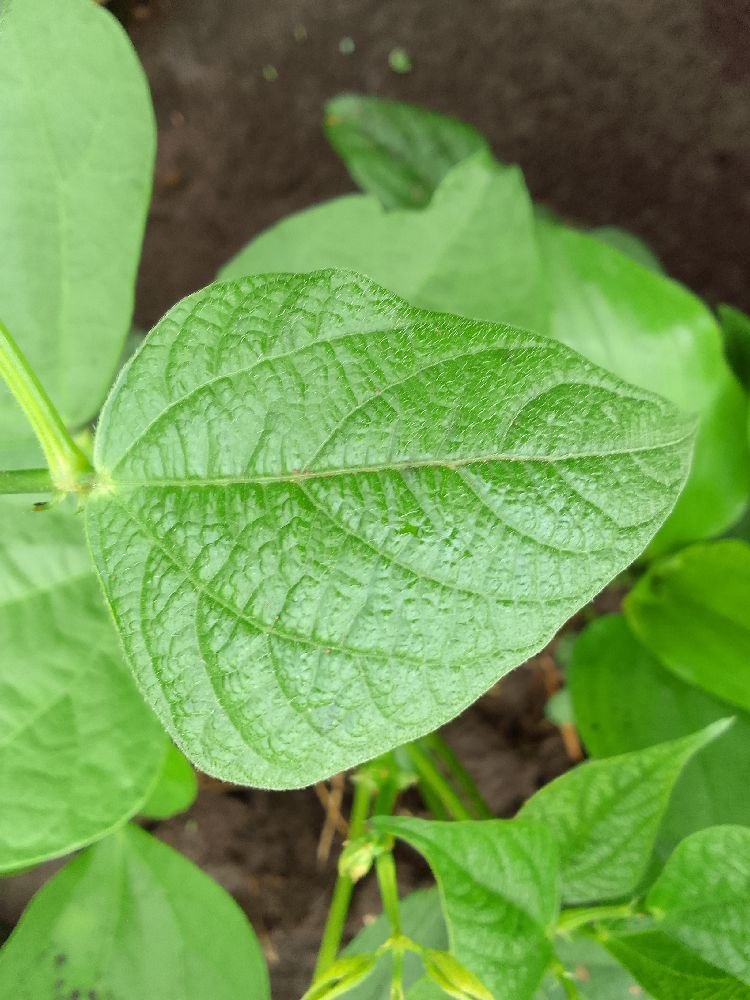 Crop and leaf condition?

common bean, healthy
